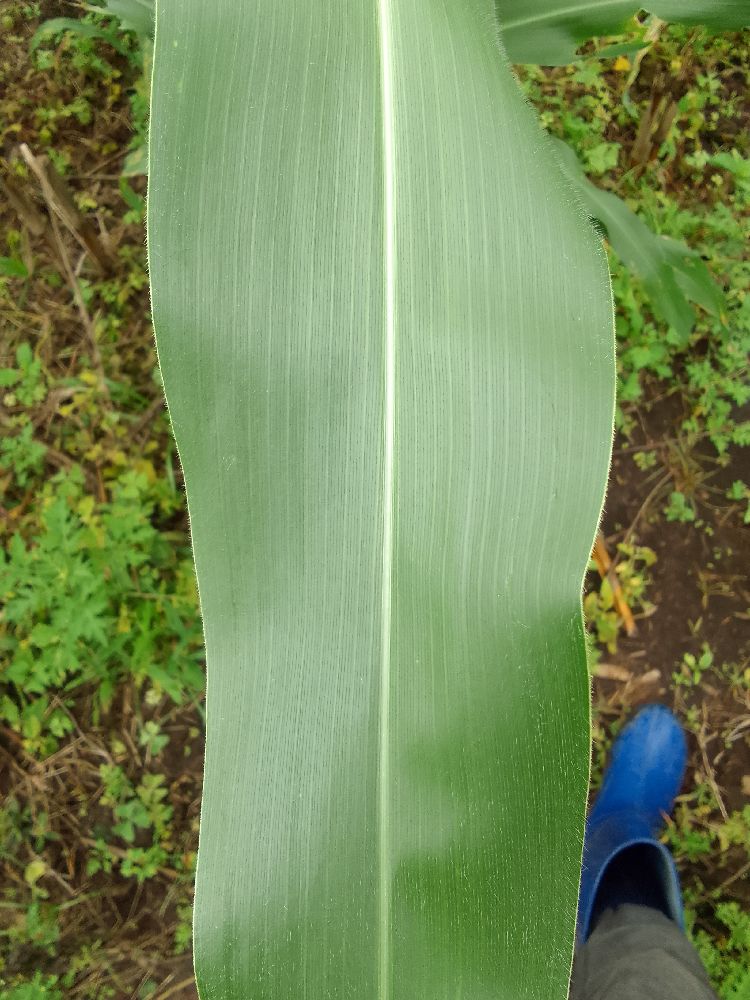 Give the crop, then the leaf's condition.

maize, healthy
